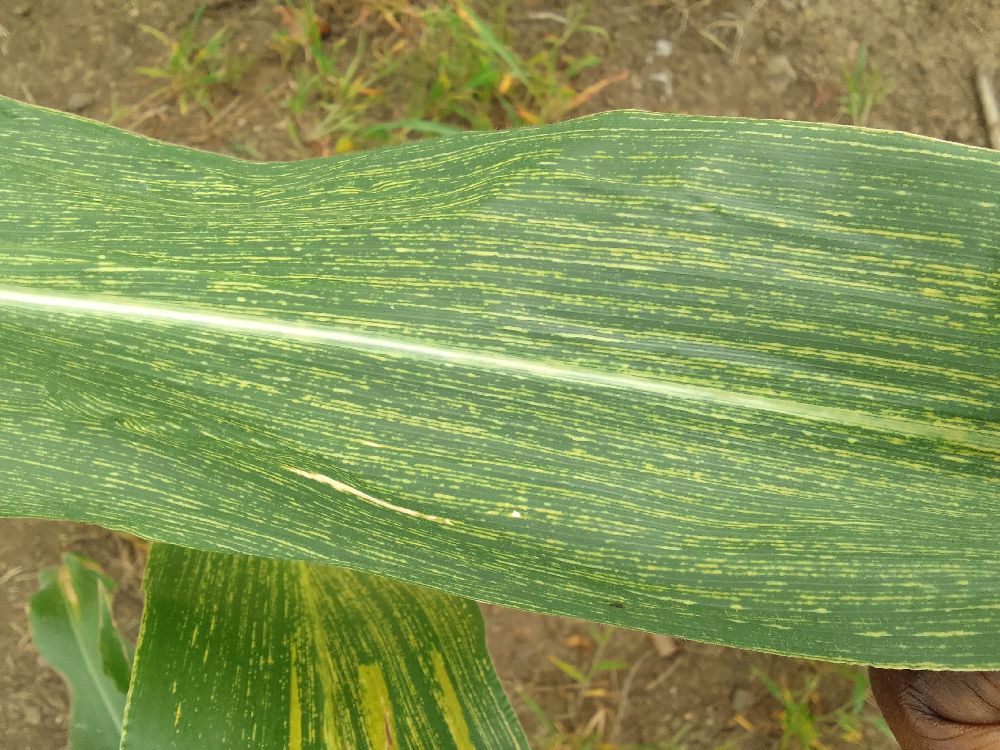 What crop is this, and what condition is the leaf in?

maize, maize streak virus
